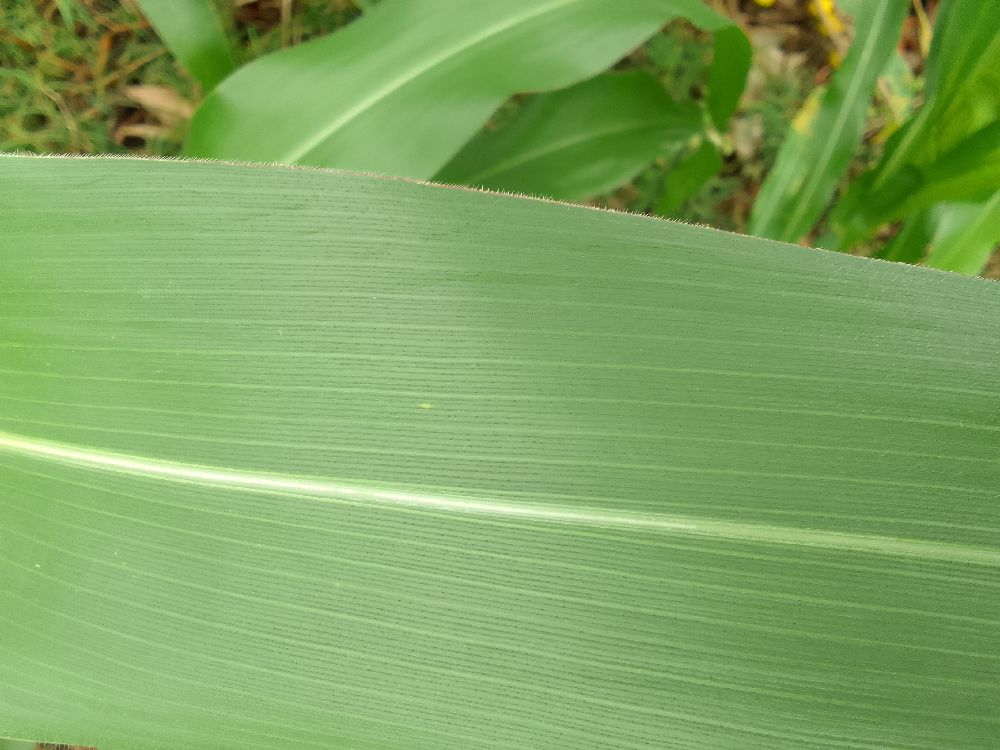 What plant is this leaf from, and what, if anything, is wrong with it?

maize, healthy
